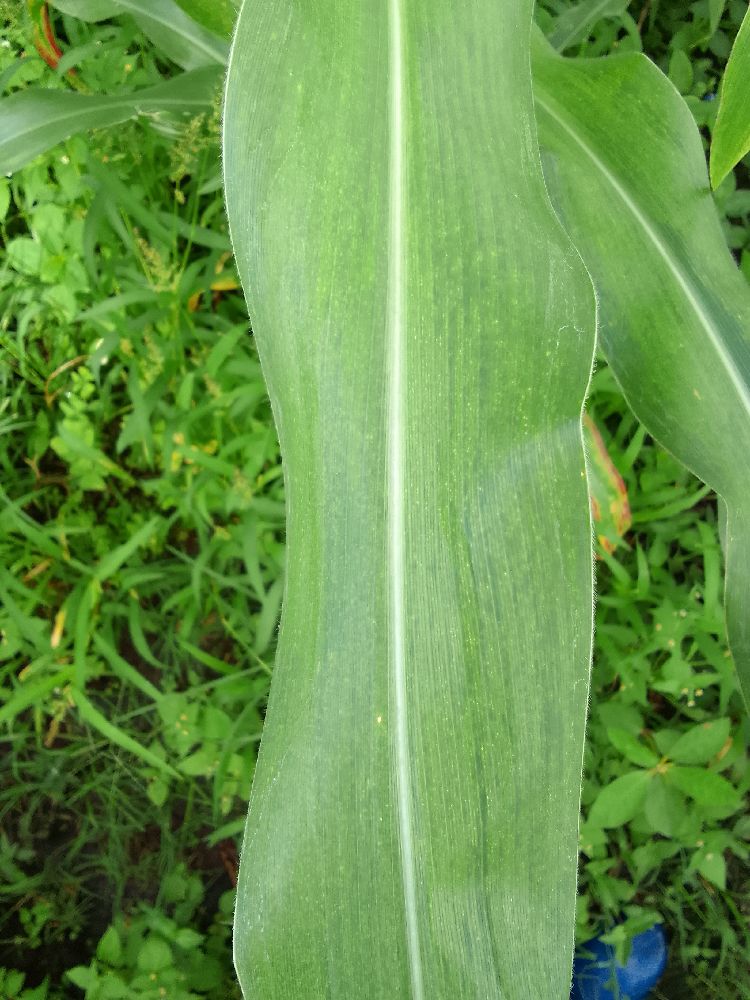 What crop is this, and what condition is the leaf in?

maize, healthy
